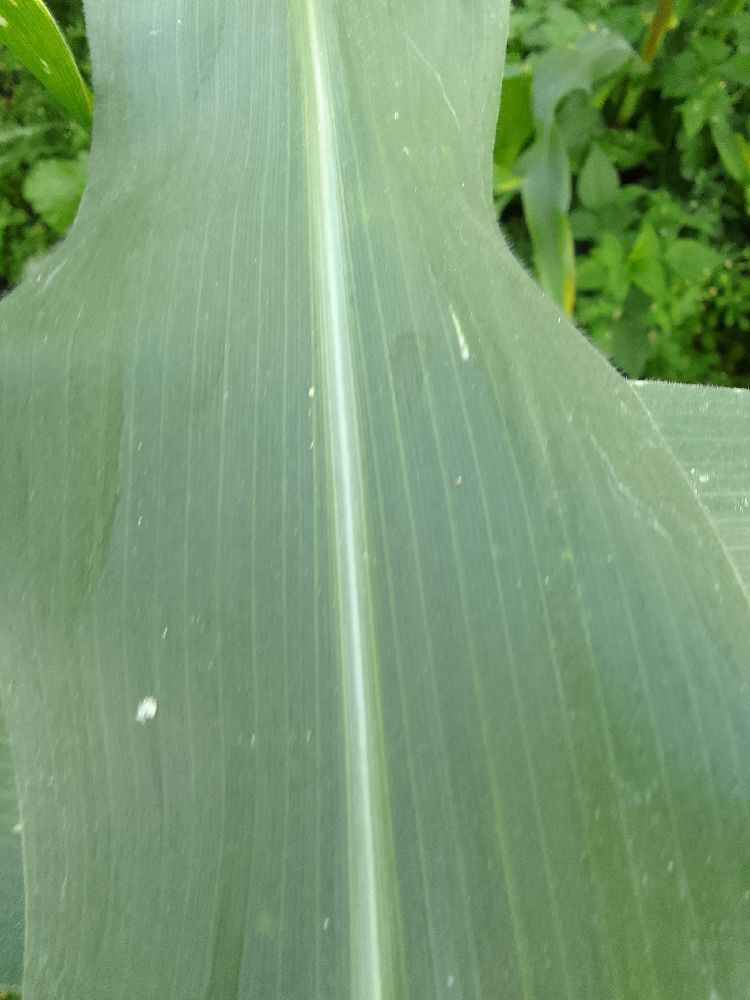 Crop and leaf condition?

maize, healthy
